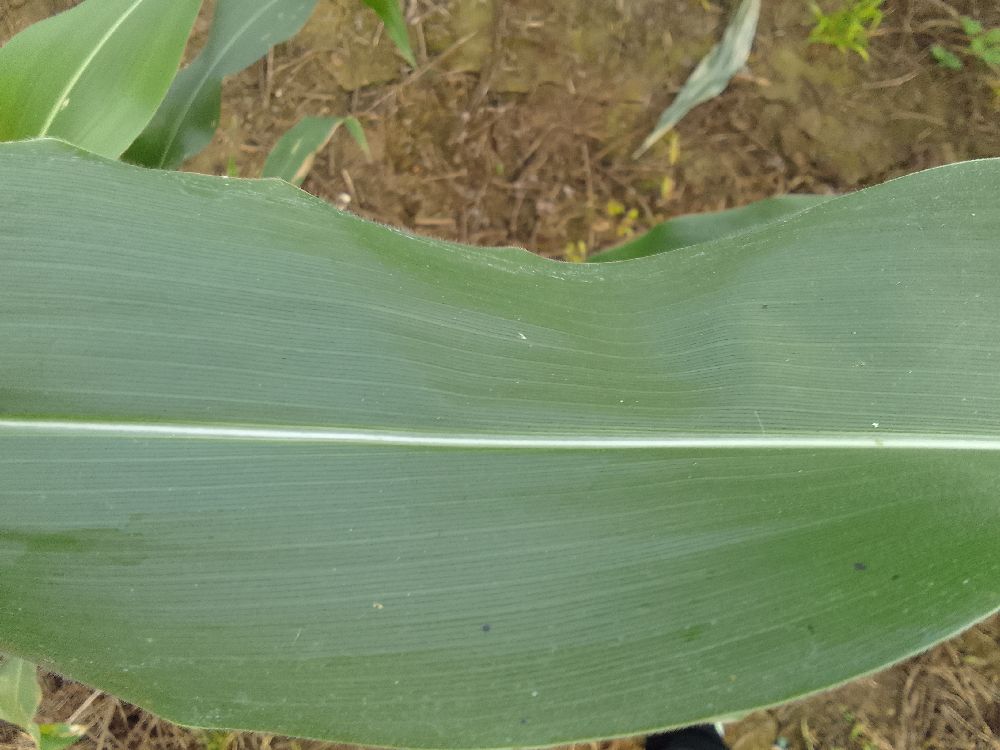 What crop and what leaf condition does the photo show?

maize, healthy
